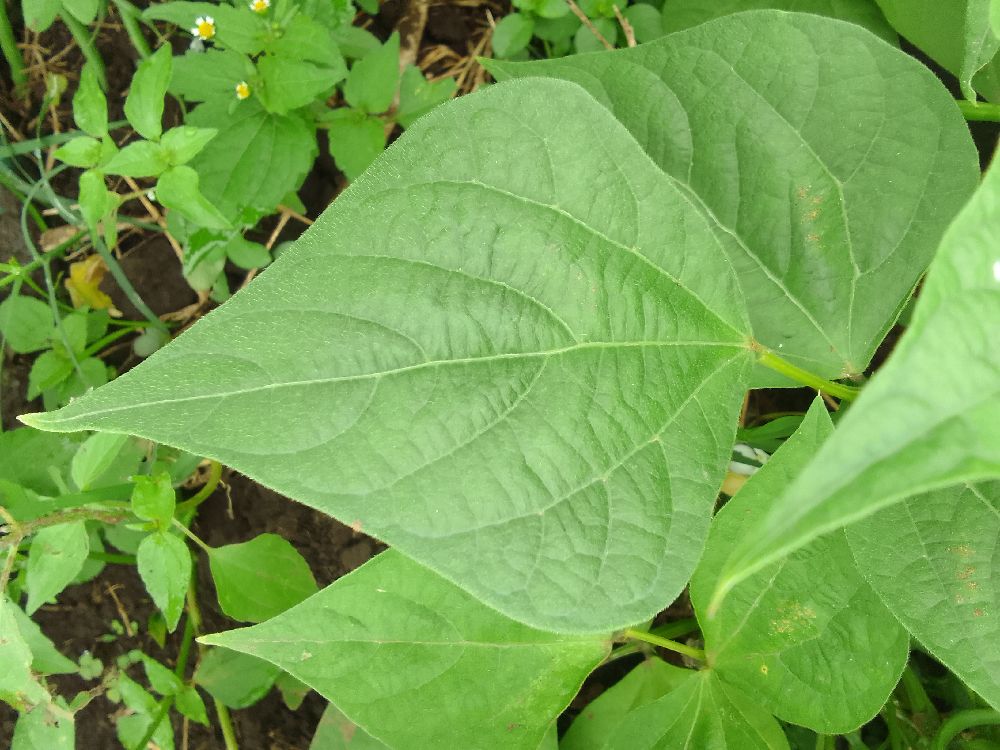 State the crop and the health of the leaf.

common bean, healthy
